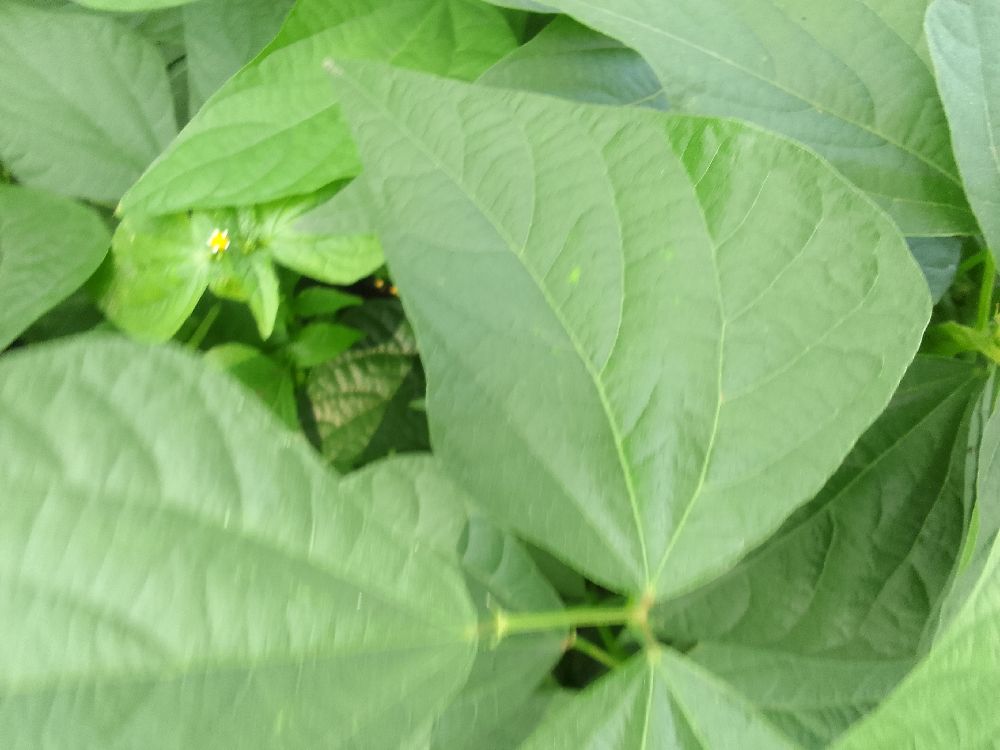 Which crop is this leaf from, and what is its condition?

common bean, healthy
